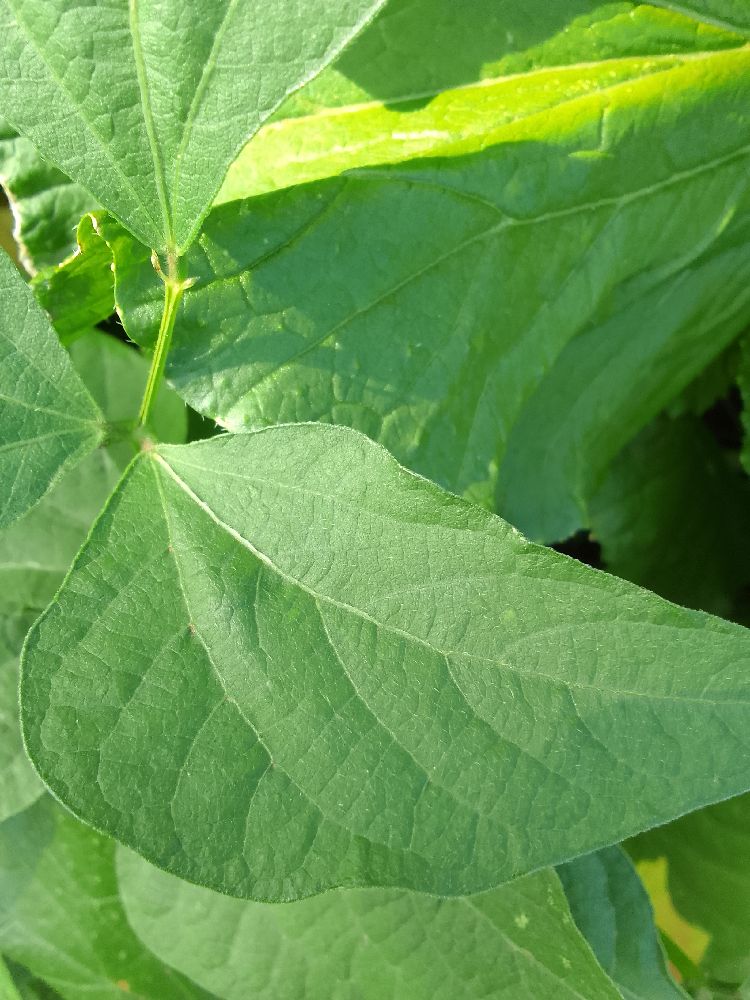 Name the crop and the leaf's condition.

common bean, healthy
